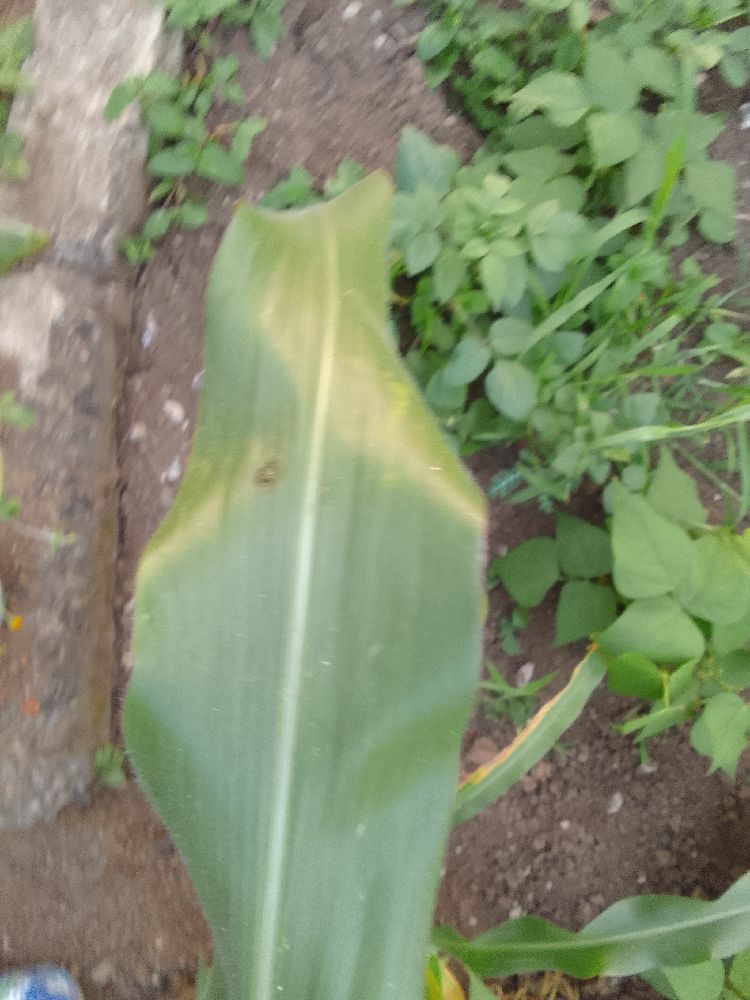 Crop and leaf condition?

maize, healthy
